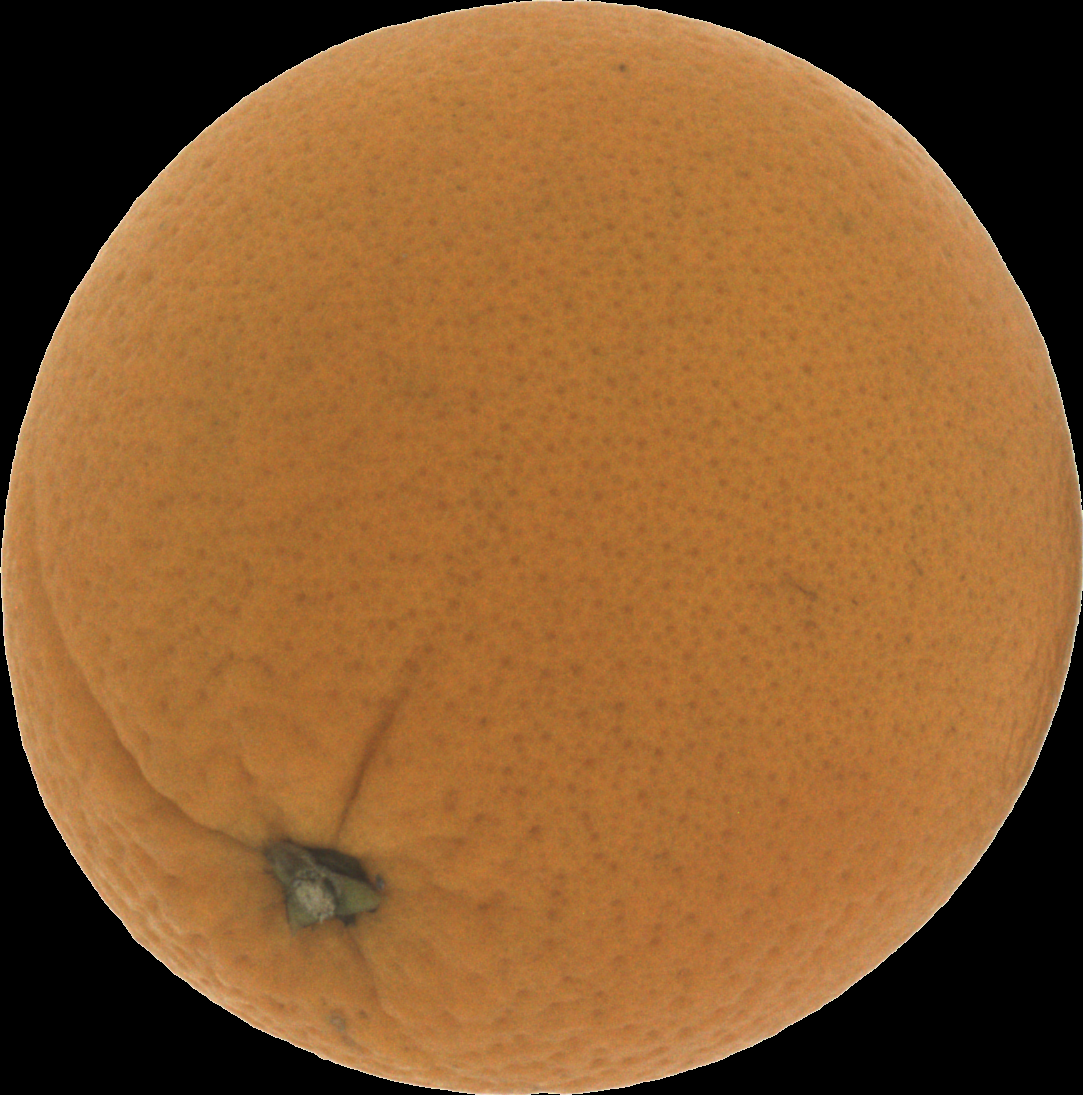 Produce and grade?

orange, good
